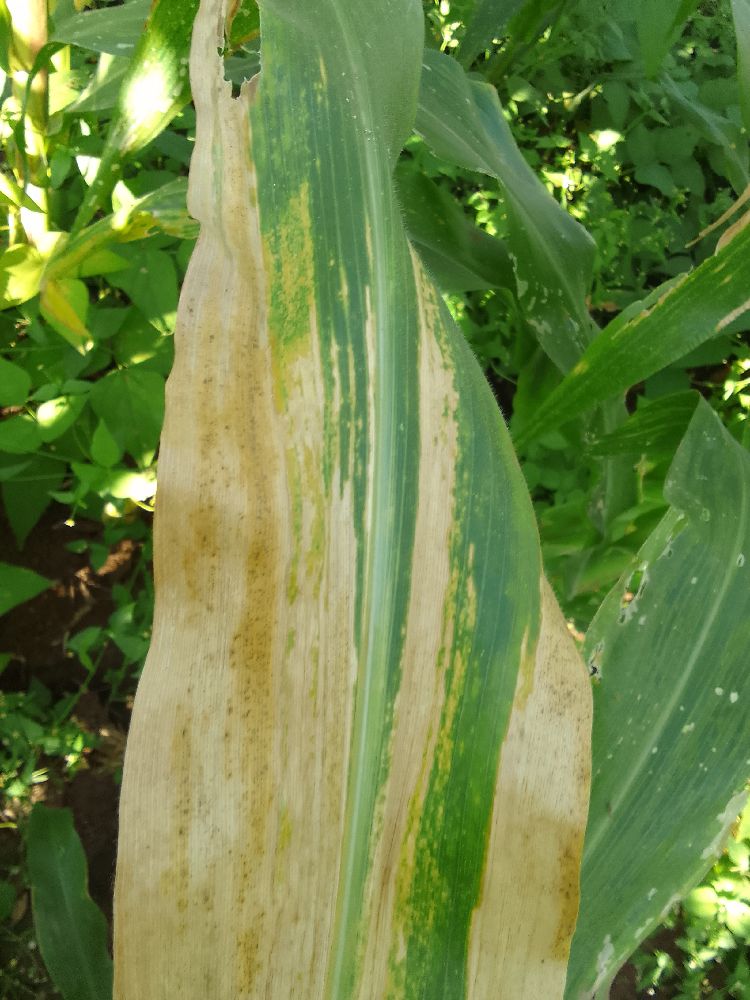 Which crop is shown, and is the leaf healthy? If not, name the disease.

maize, maize lethal necrosis
